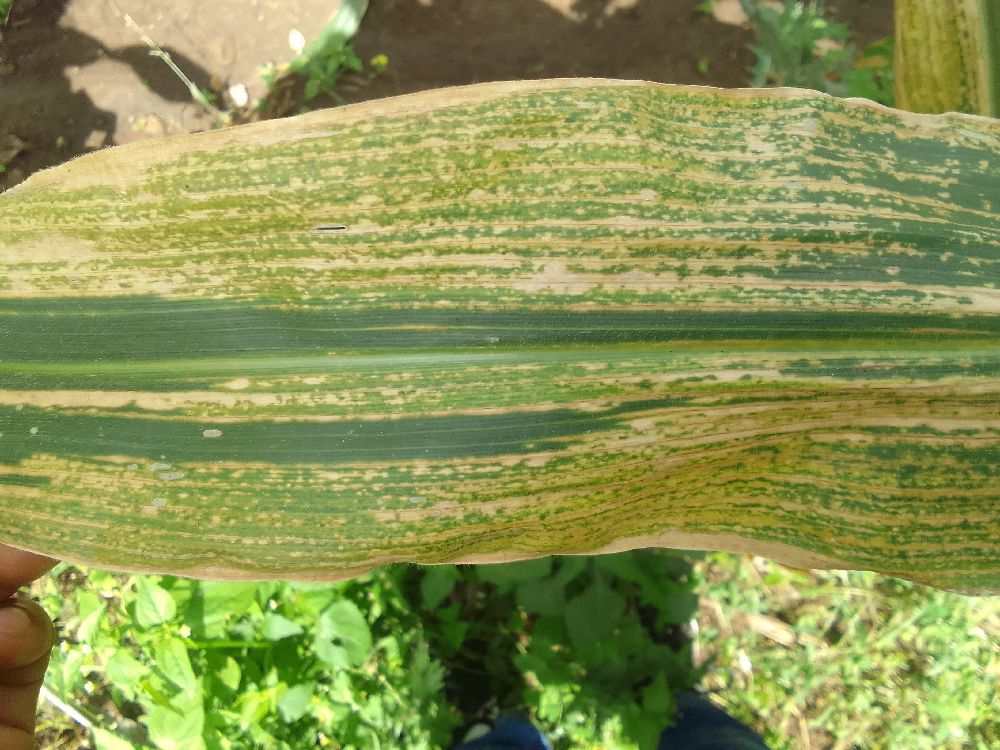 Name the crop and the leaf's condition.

maize, maize lethal necrosis
